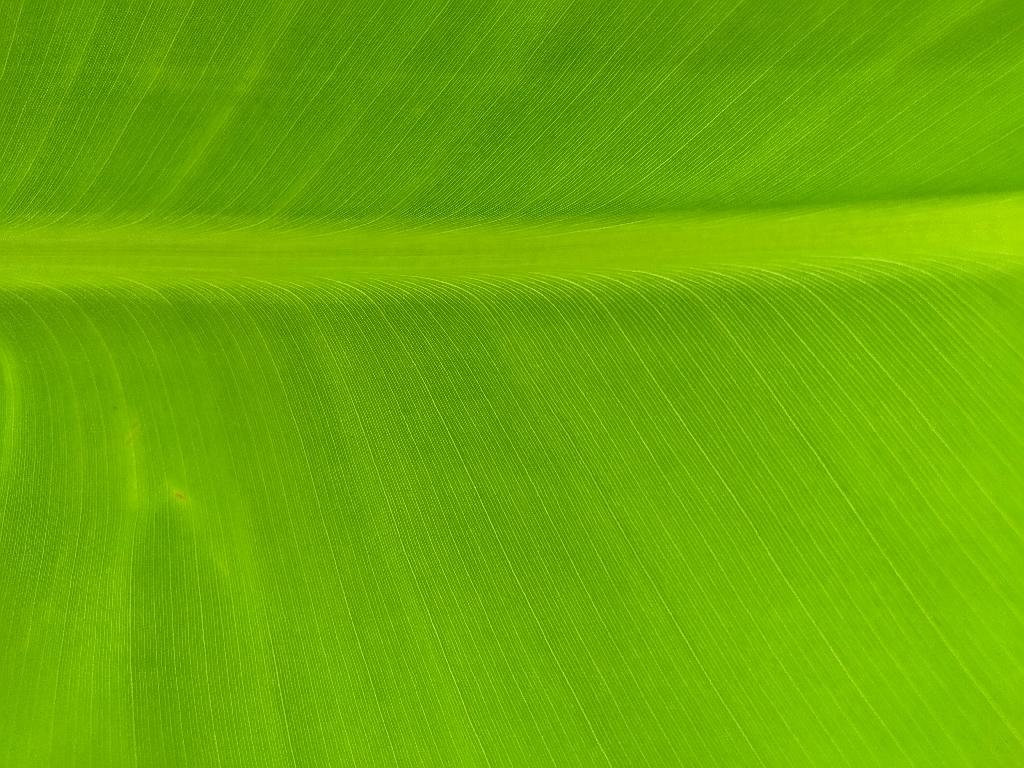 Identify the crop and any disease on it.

banana, healthy
